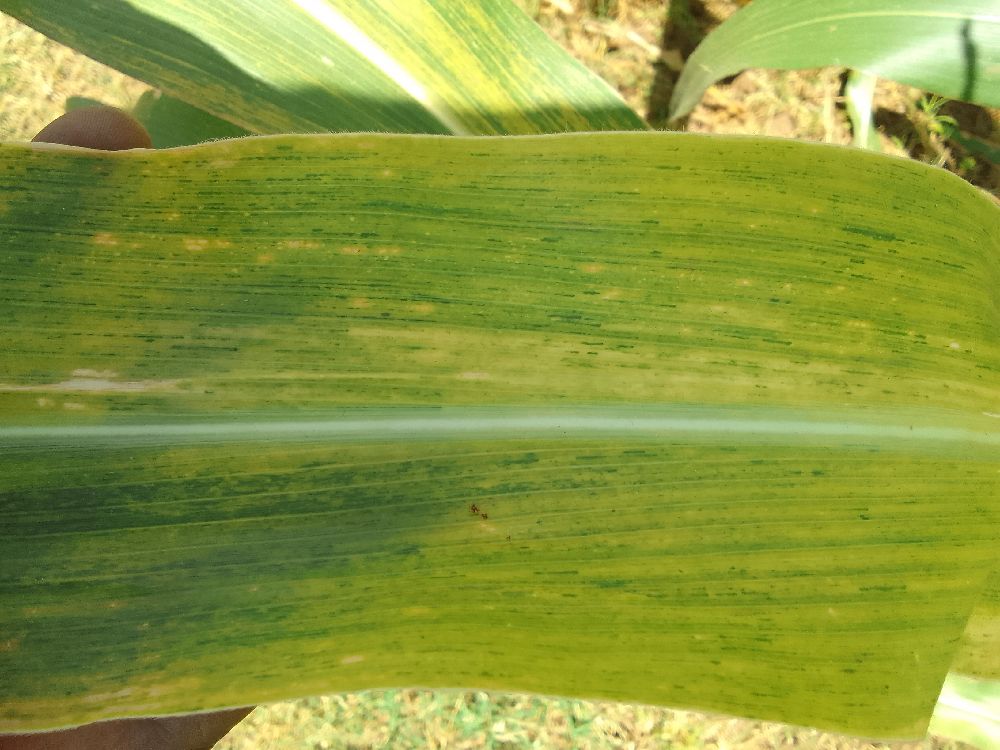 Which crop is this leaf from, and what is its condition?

maize, maize lethal necrosis
